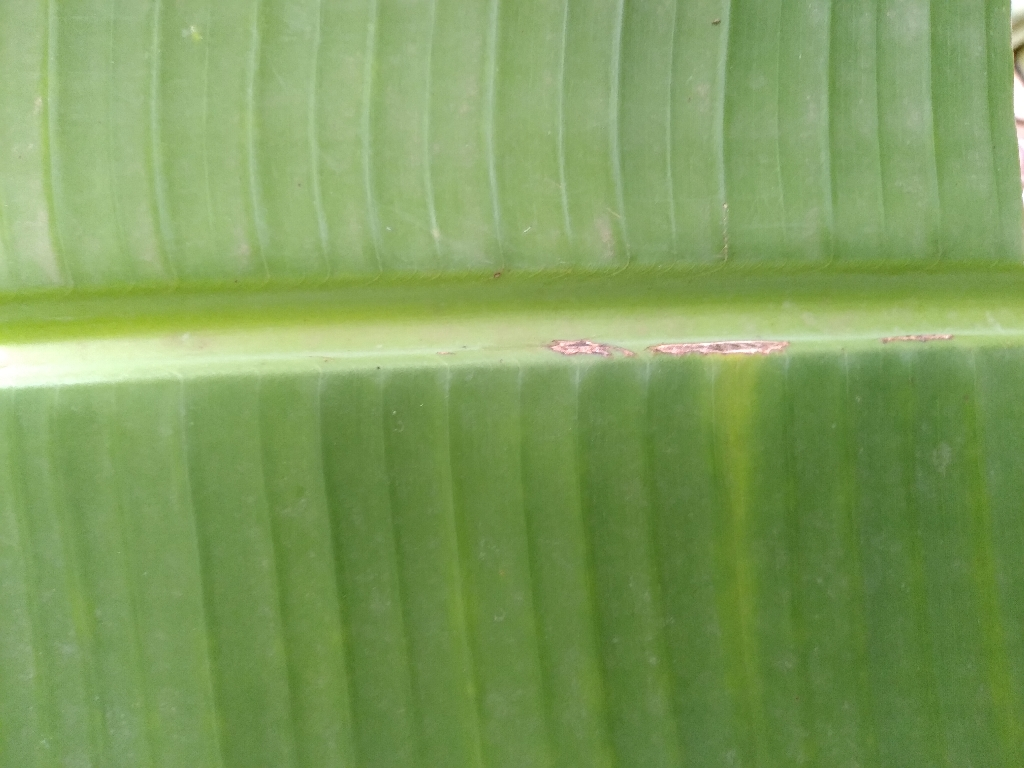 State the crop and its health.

banana, healthy
